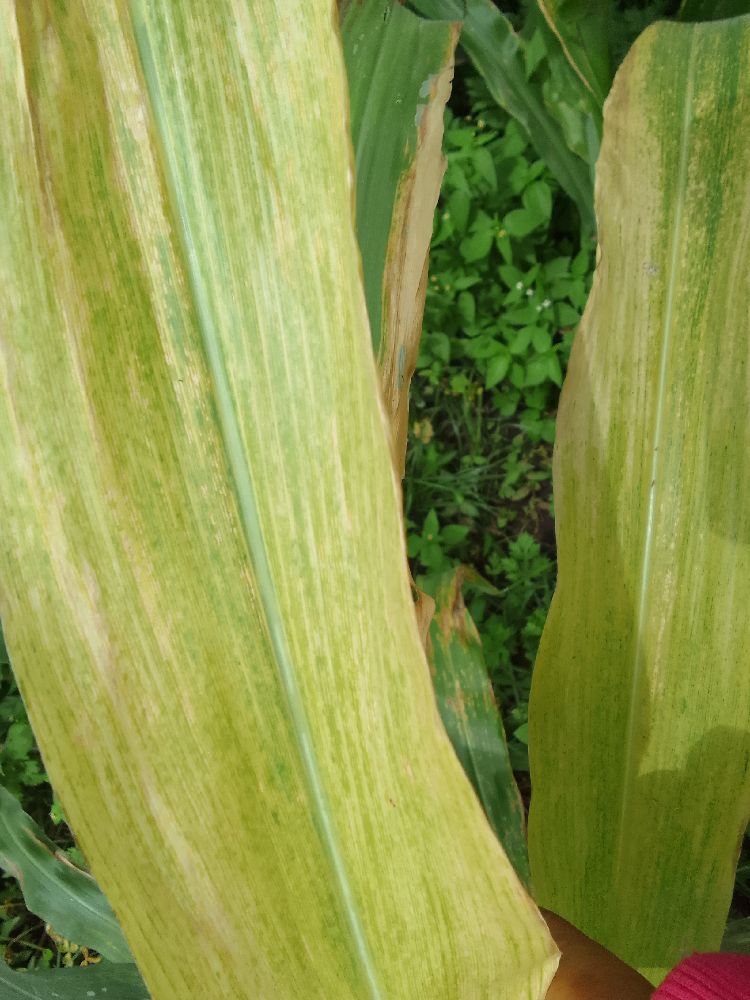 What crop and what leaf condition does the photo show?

maize, maize lethal necrosis
